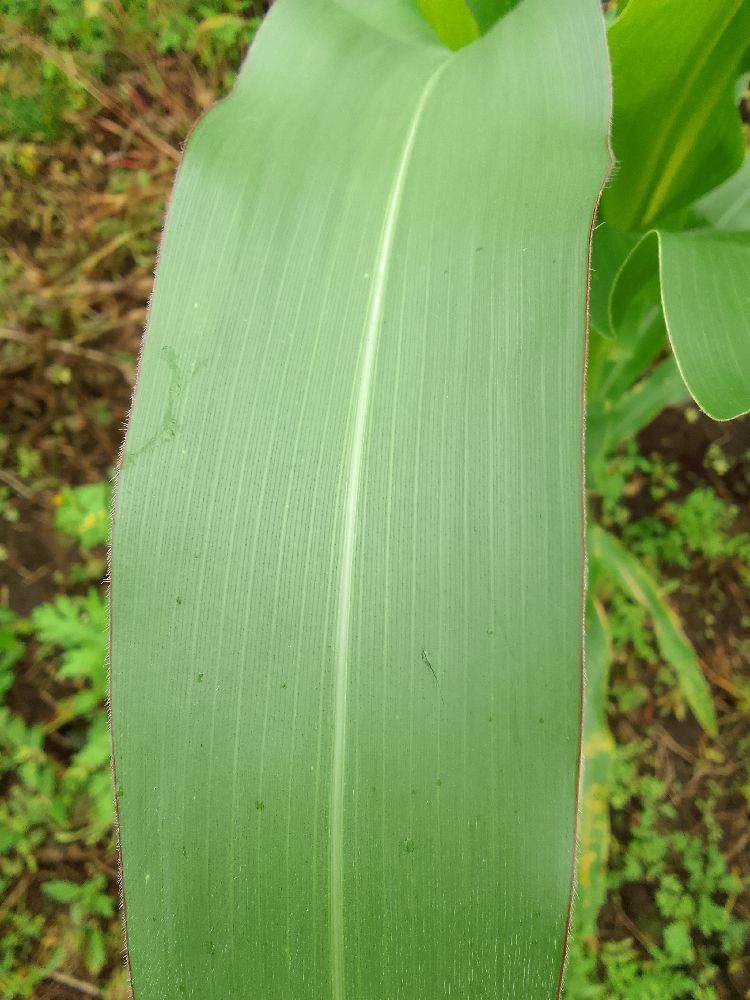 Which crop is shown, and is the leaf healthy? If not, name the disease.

maize, healthy
